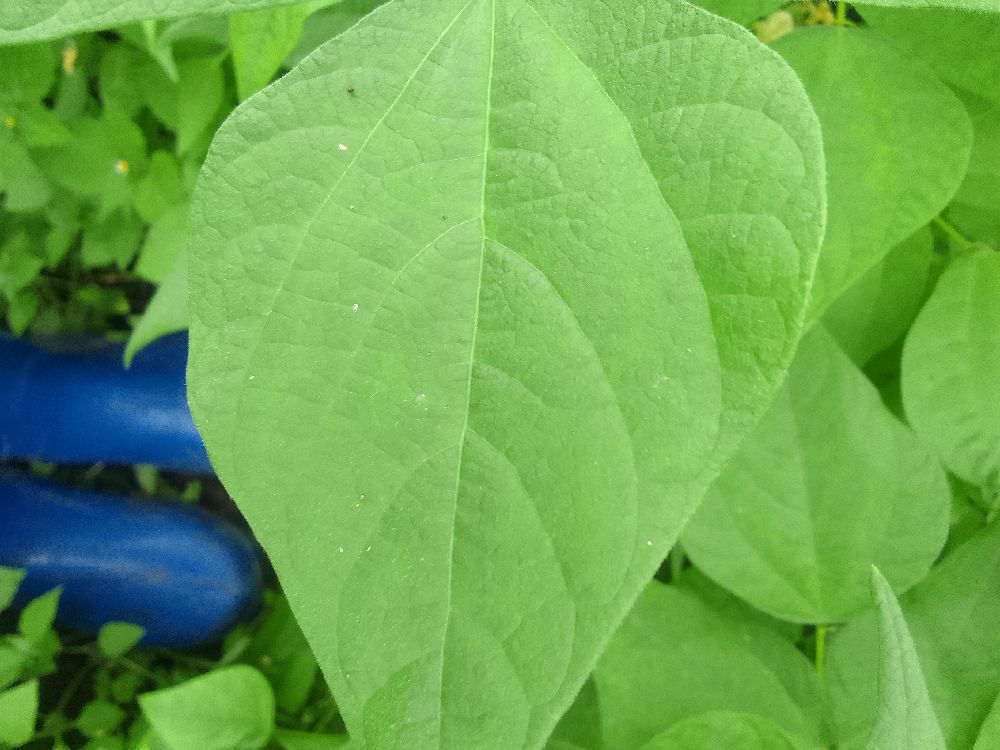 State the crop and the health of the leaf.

common bean, healthy
